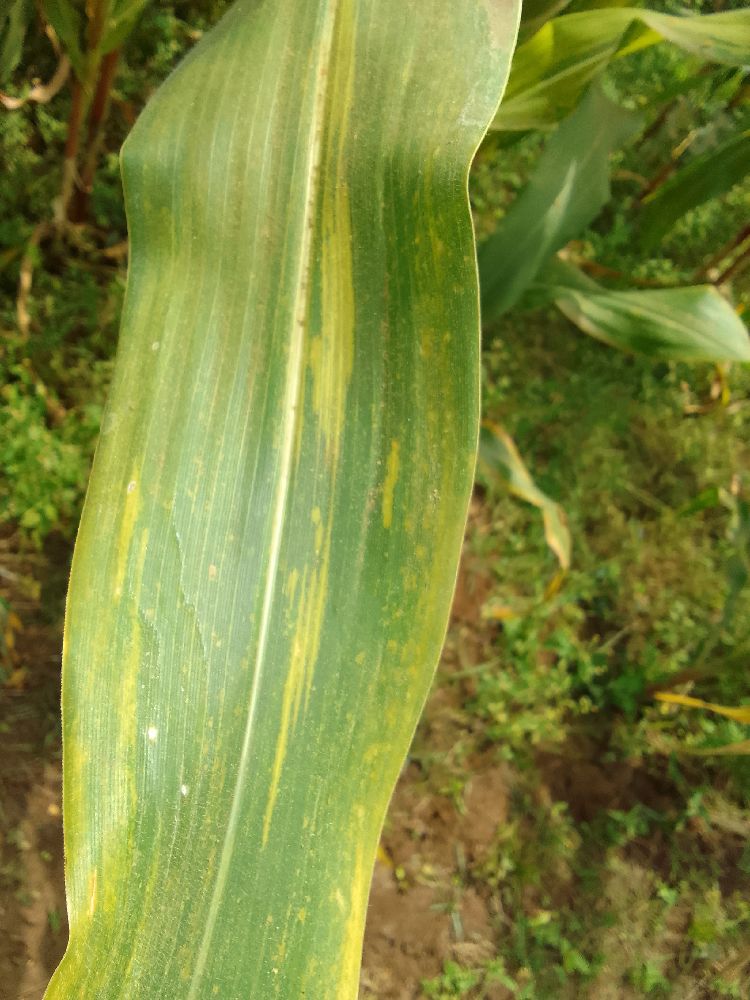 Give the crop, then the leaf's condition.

maize, maize lethal necrosis
